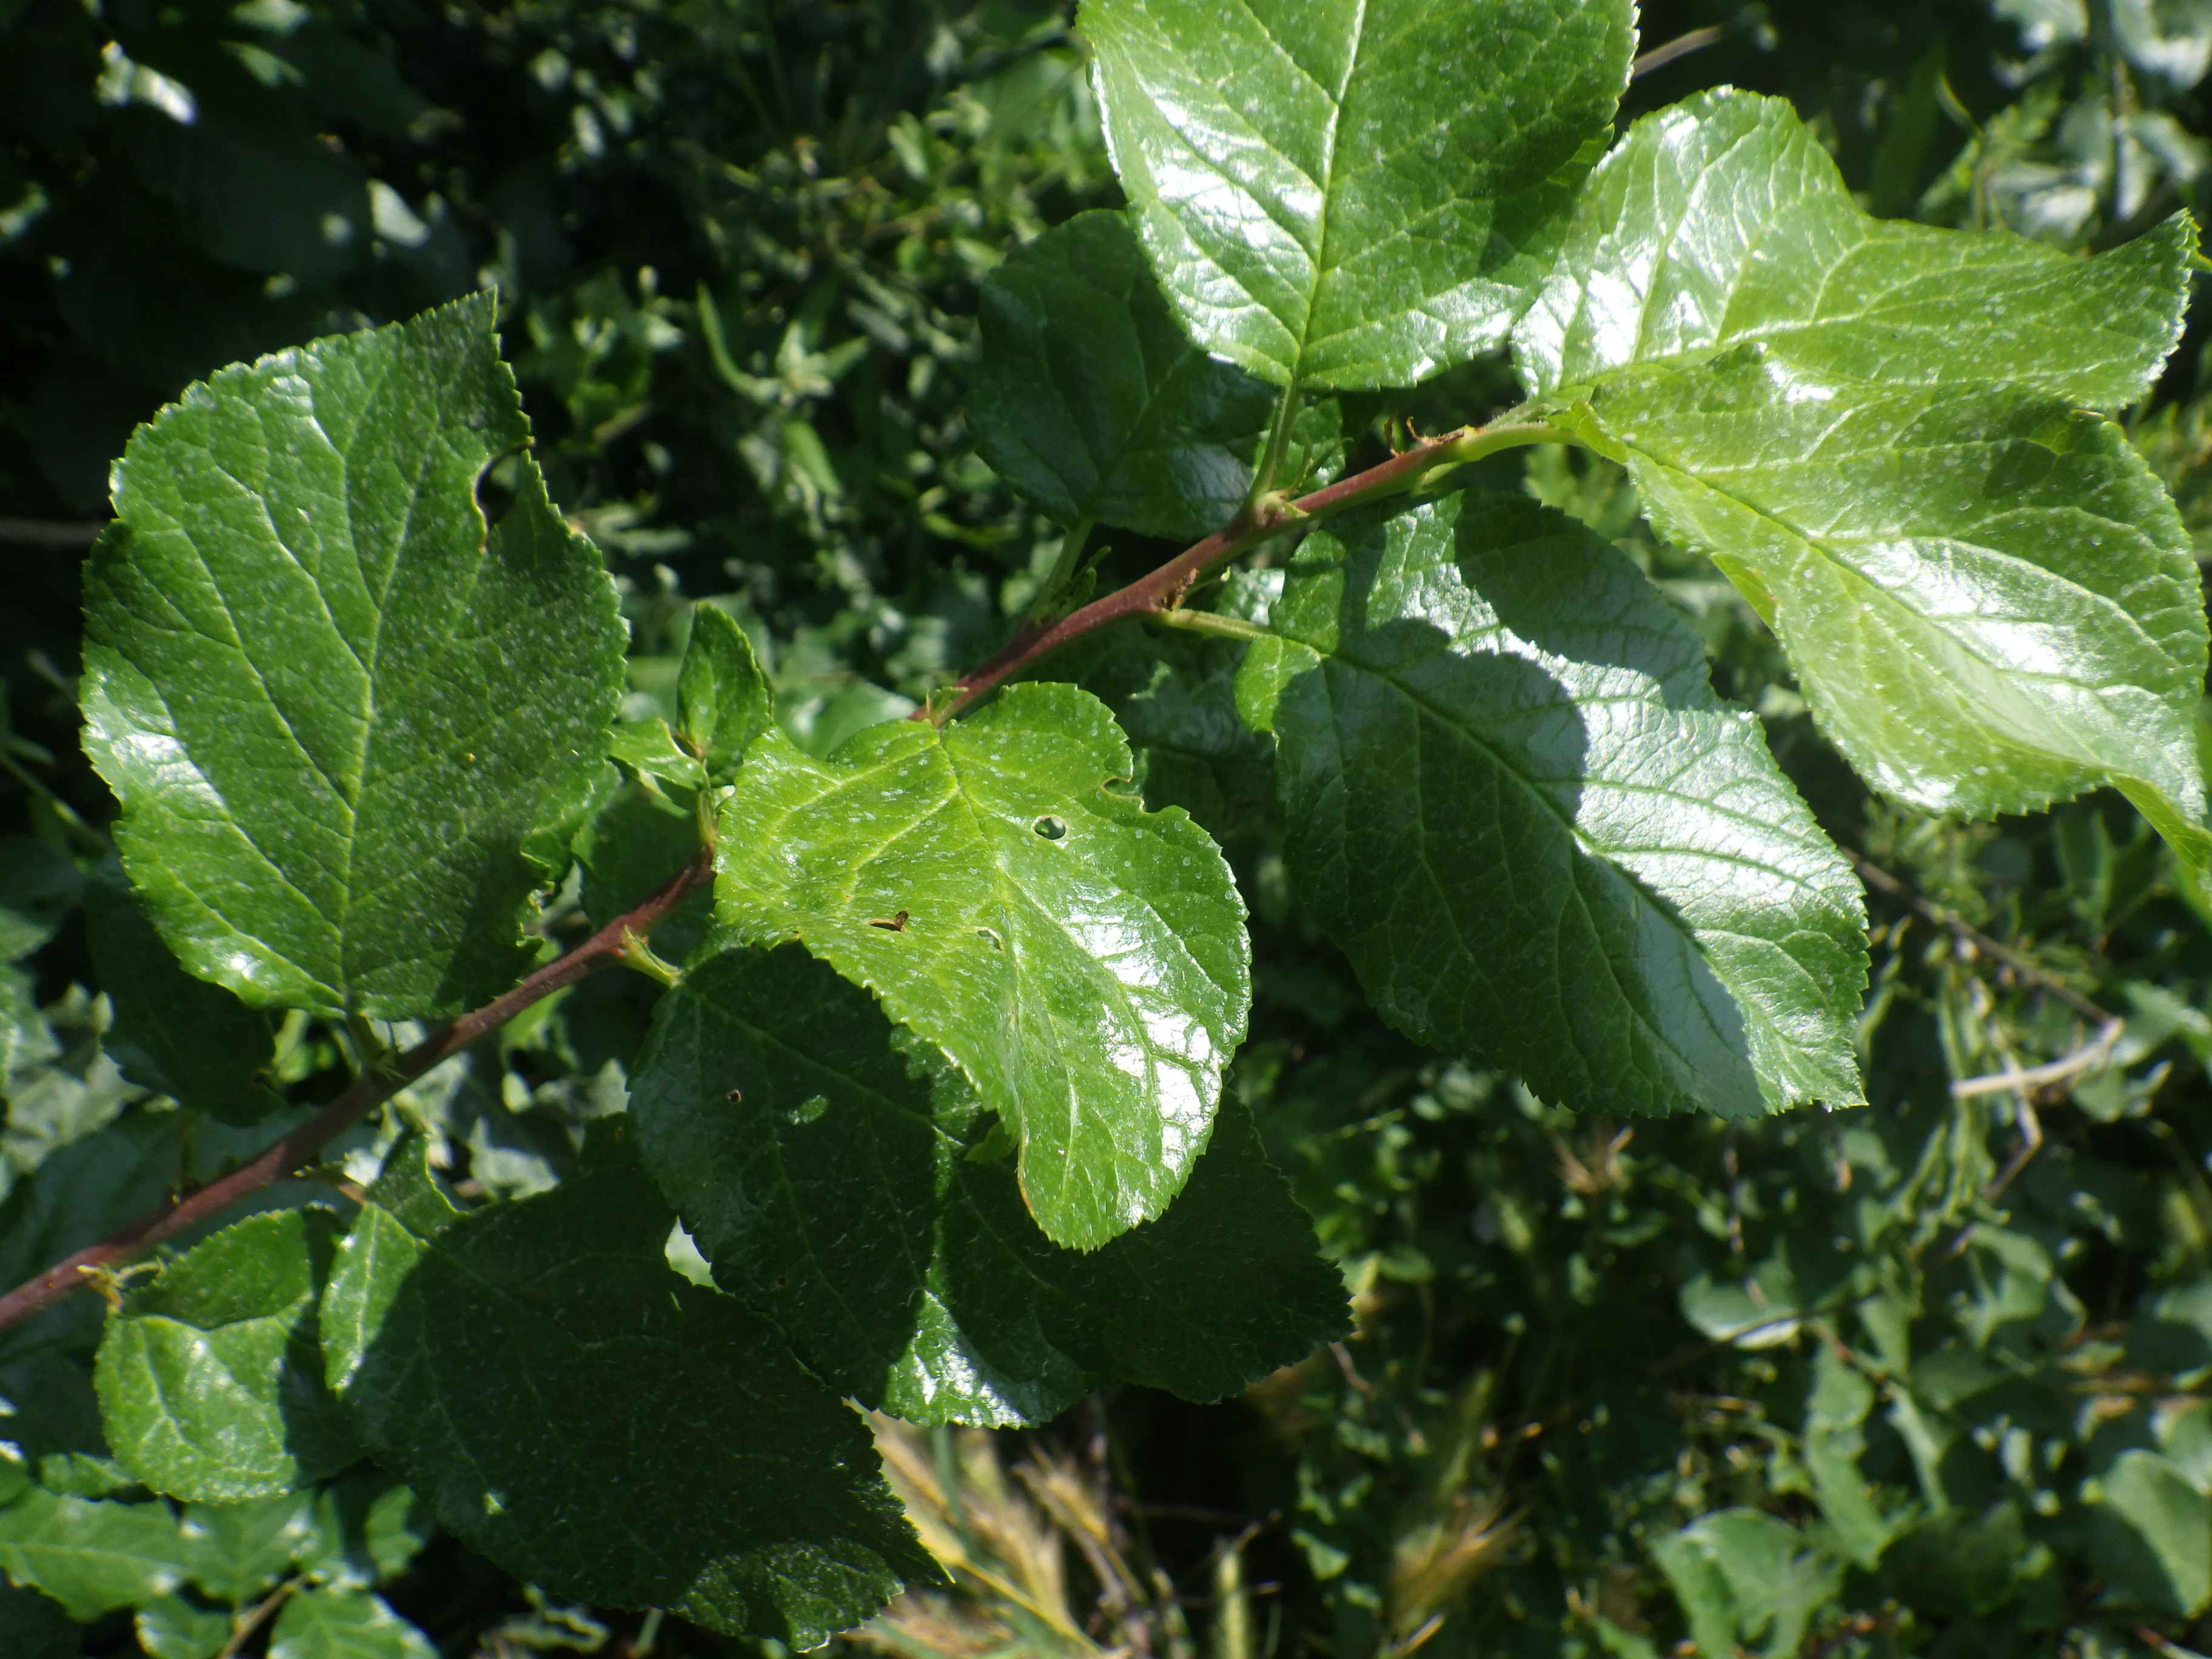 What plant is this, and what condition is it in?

plum, shot hole disease
